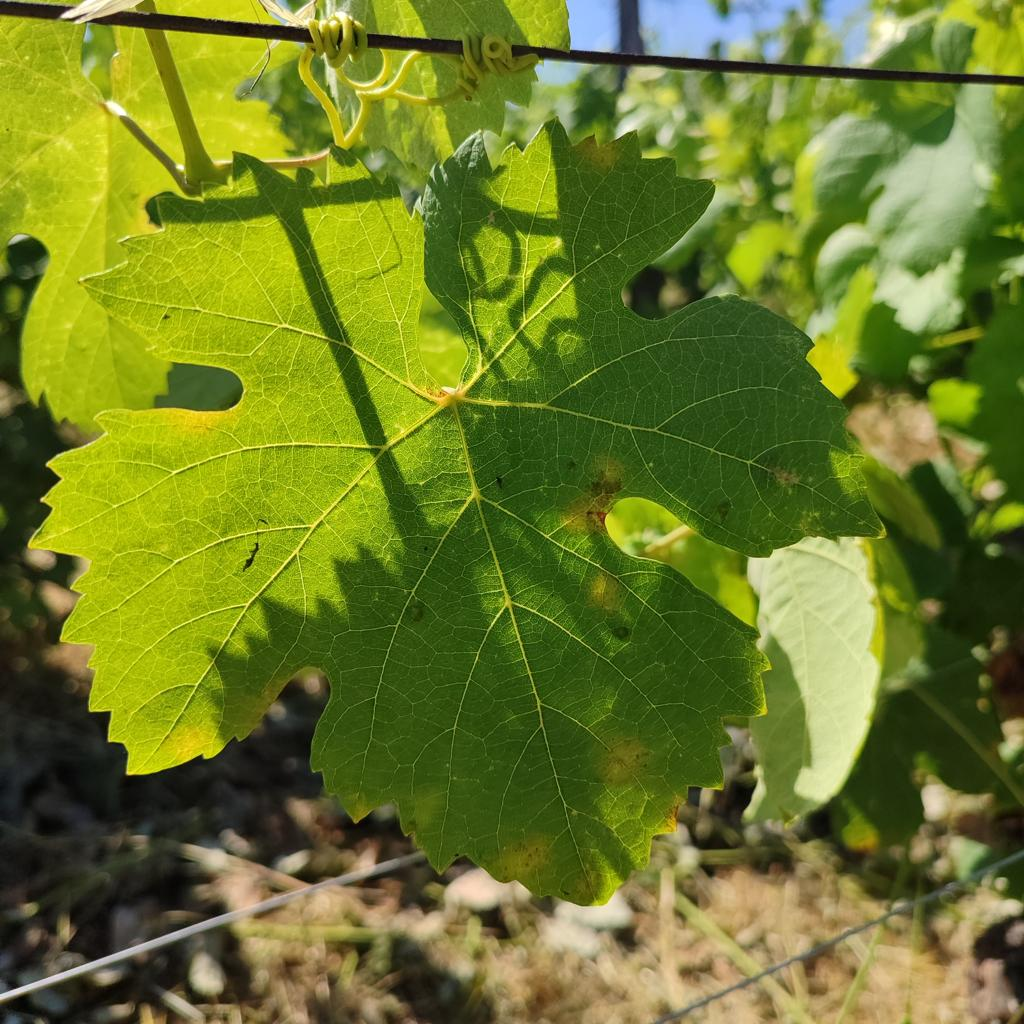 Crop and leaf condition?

grapevine, downy mildew
